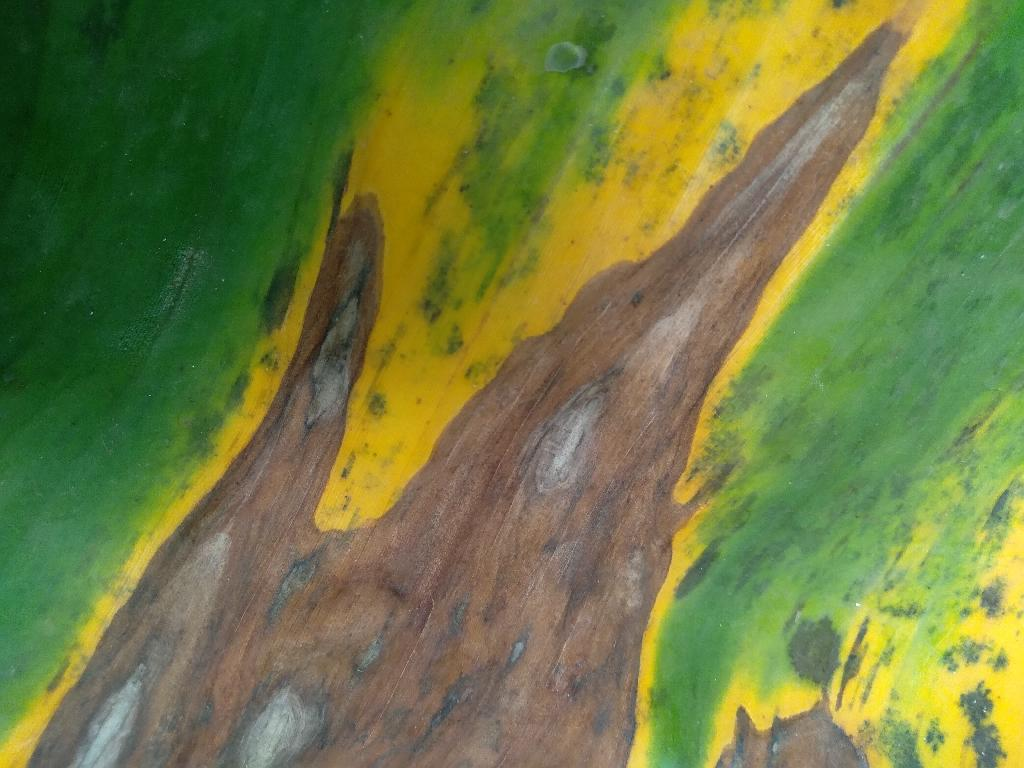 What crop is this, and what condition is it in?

banana, black sigatoka
